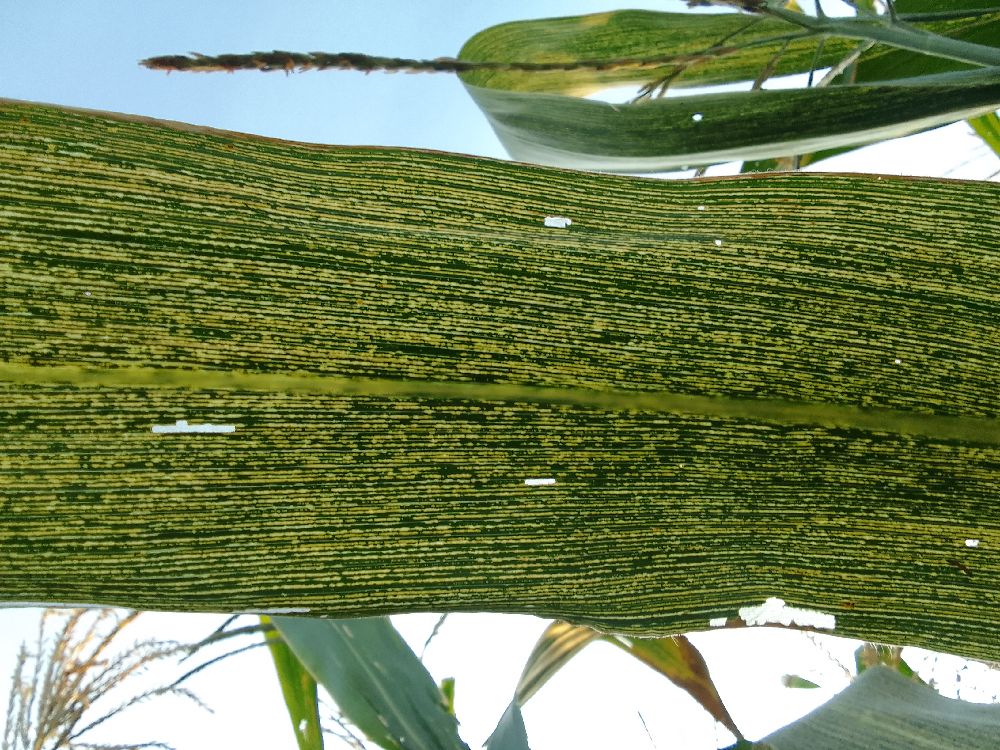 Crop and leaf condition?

maize, maize streak virus
